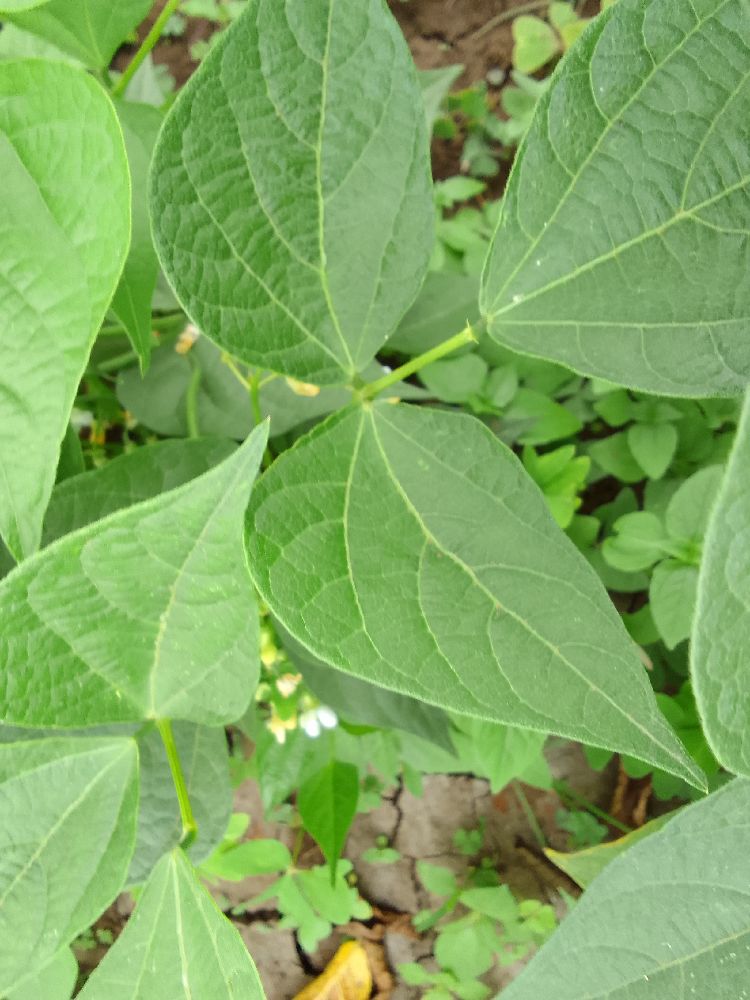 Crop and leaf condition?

common bean, healthy
